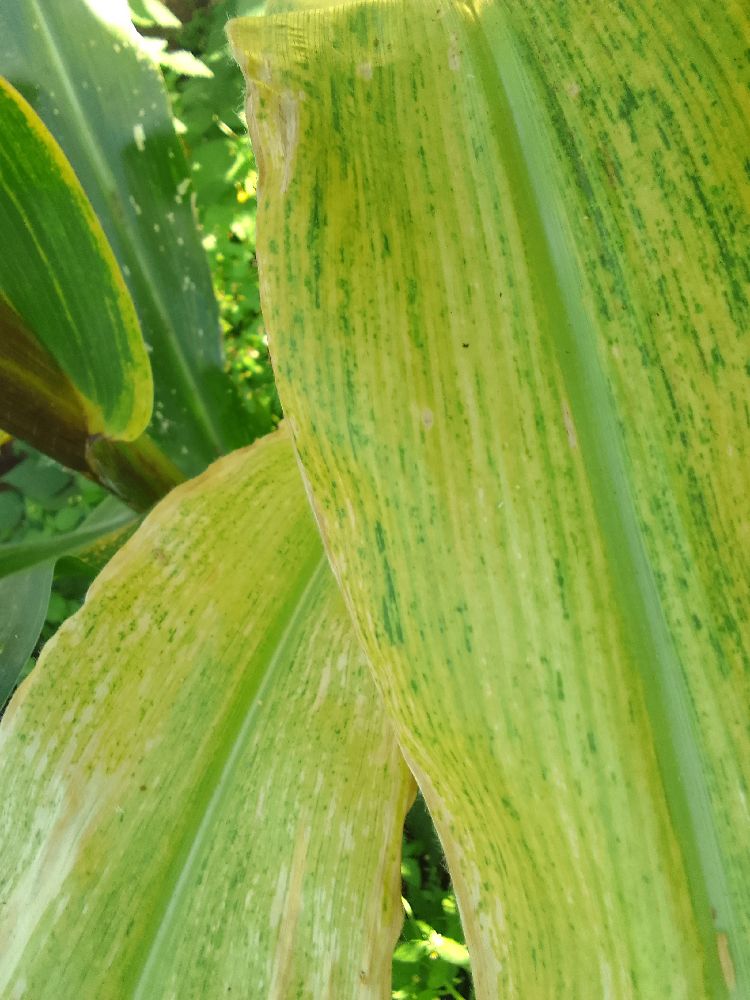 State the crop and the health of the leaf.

maize, maize lethal necrosis
